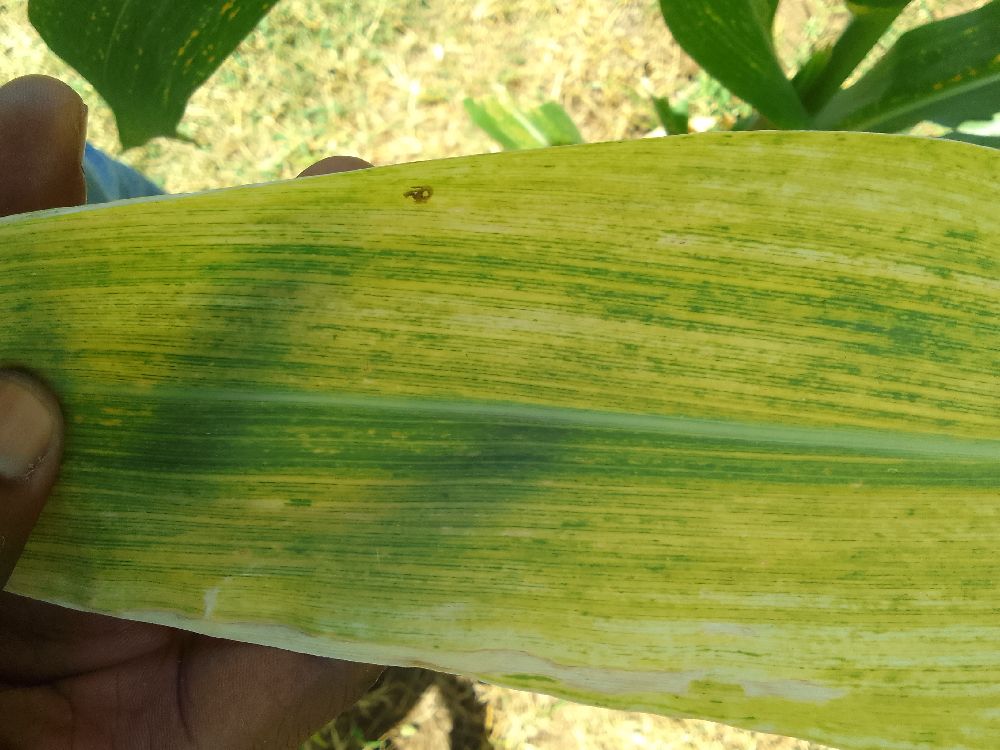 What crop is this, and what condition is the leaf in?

maize, maize lethal necrosis
